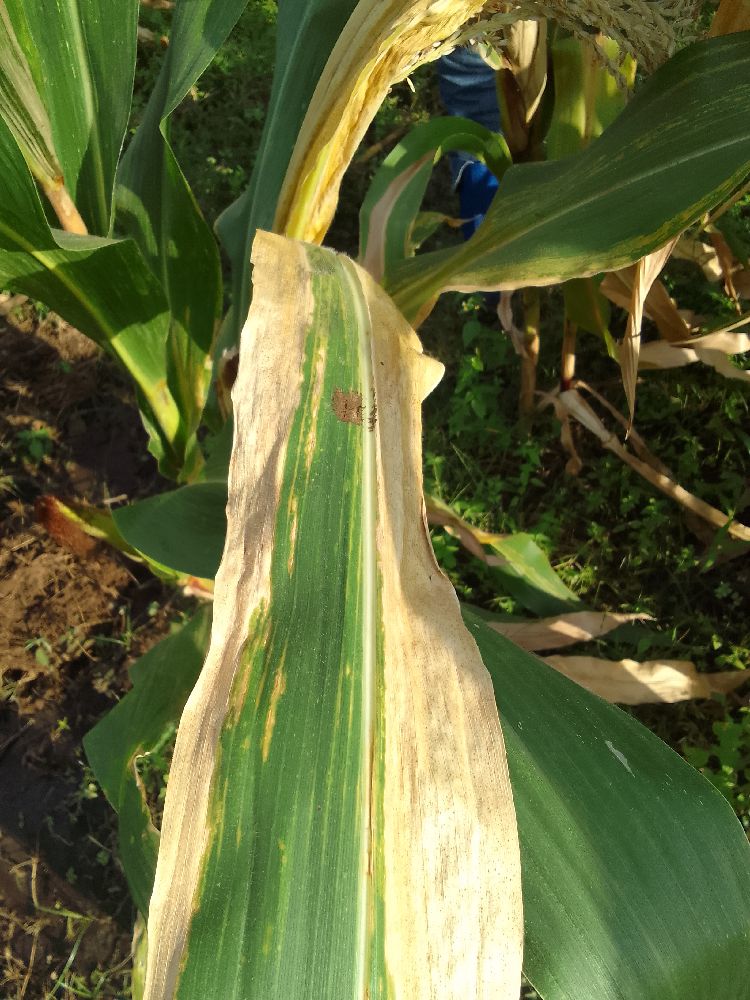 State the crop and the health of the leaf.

maize, maize lethal necrosis
